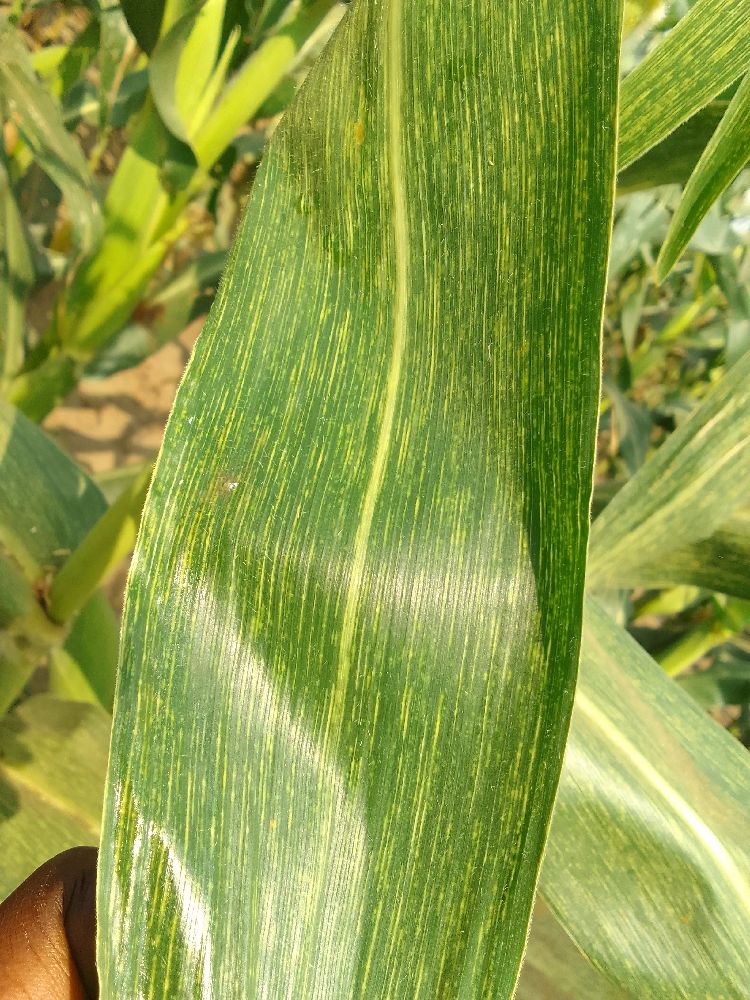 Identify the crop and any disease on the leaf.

maize, maize streak virus
